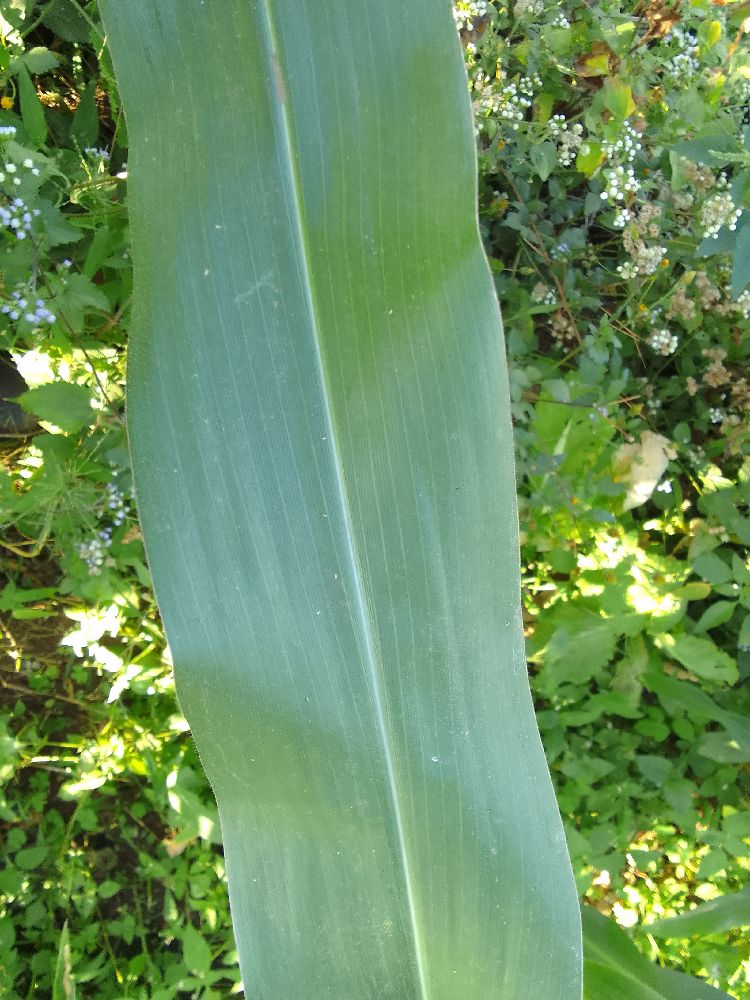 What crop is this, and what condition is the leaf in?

maize, healthy
